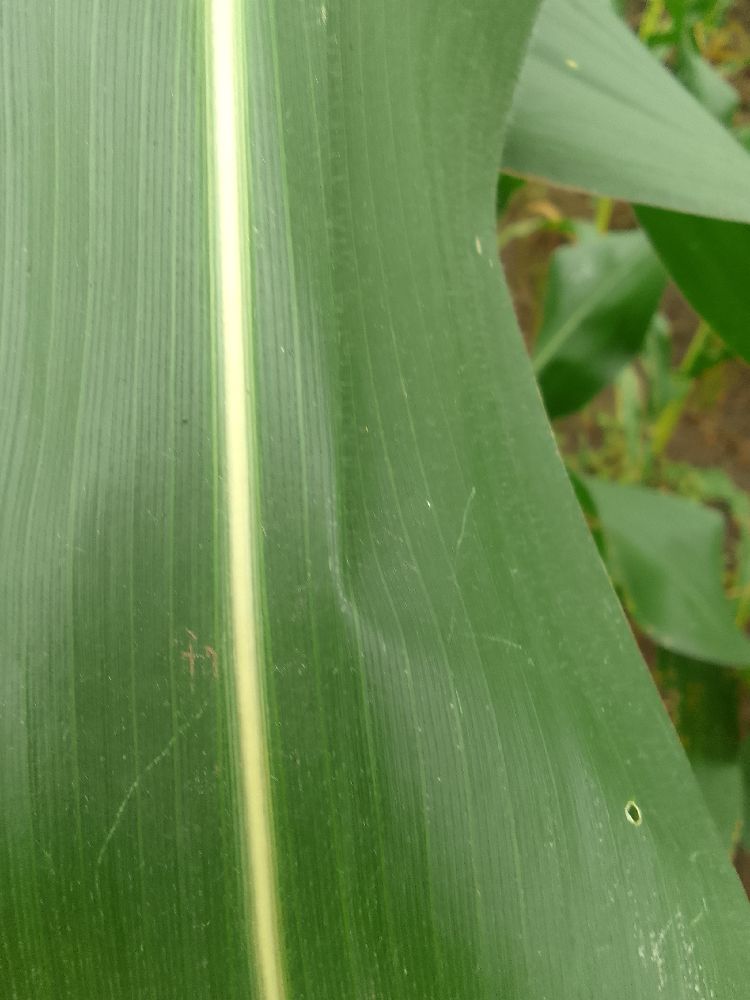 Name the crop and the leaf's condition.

maize, healthy
